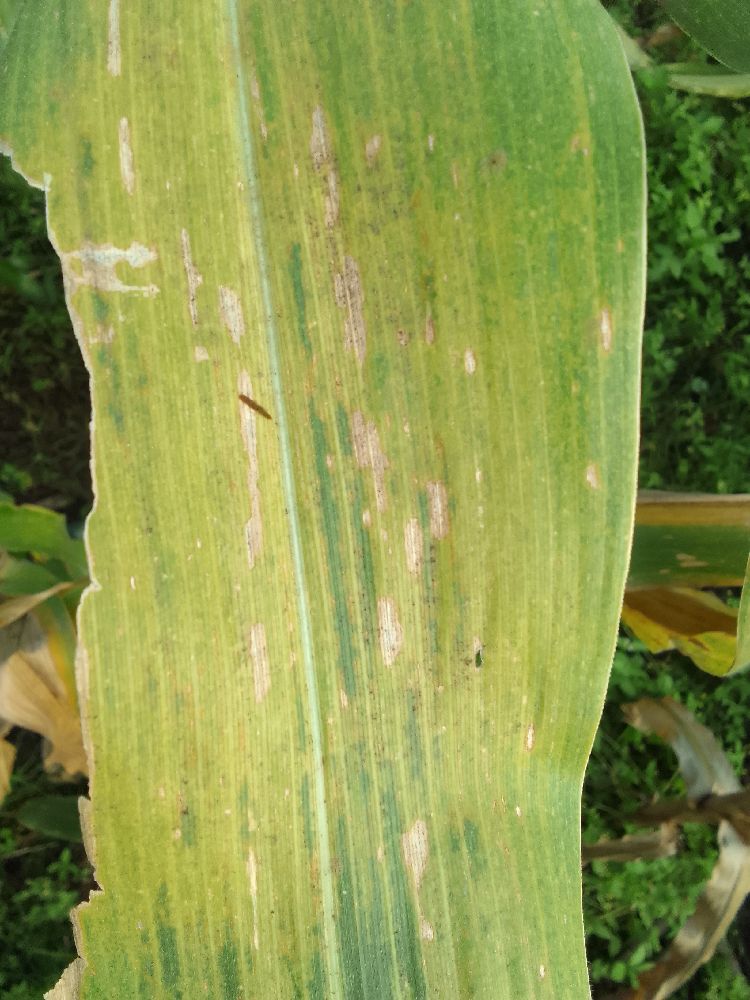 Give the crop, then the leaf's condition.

maize, maize lethal necrosis
